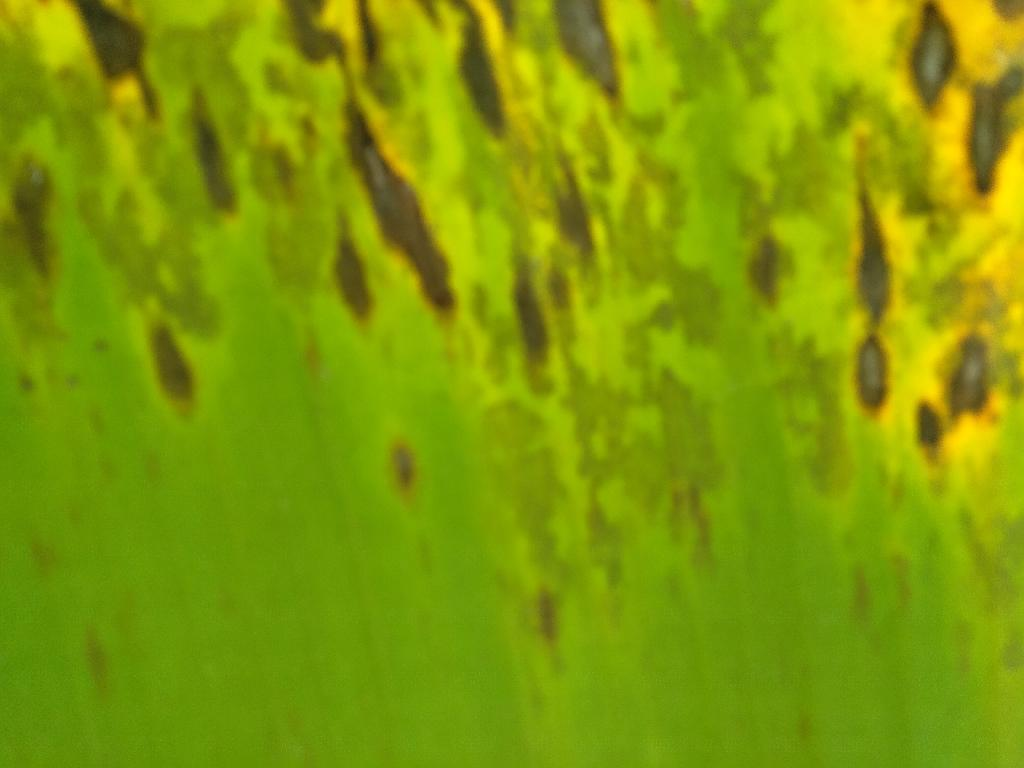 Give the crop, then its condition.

banana, black sigatoka
